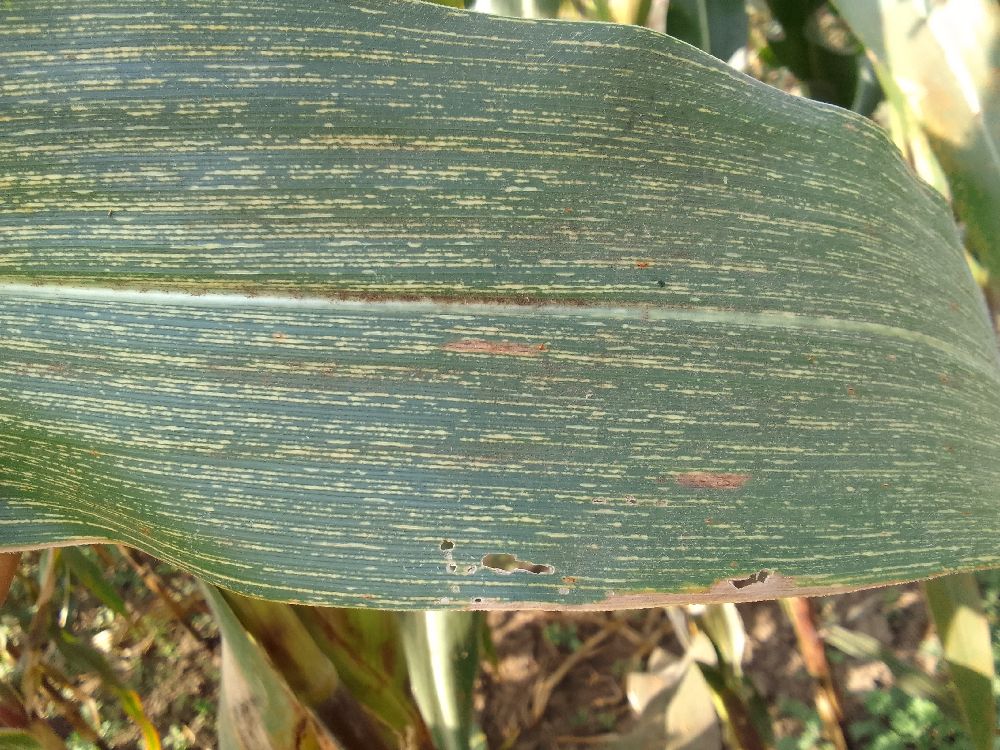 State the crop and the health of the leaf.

maize, maize streak virus
